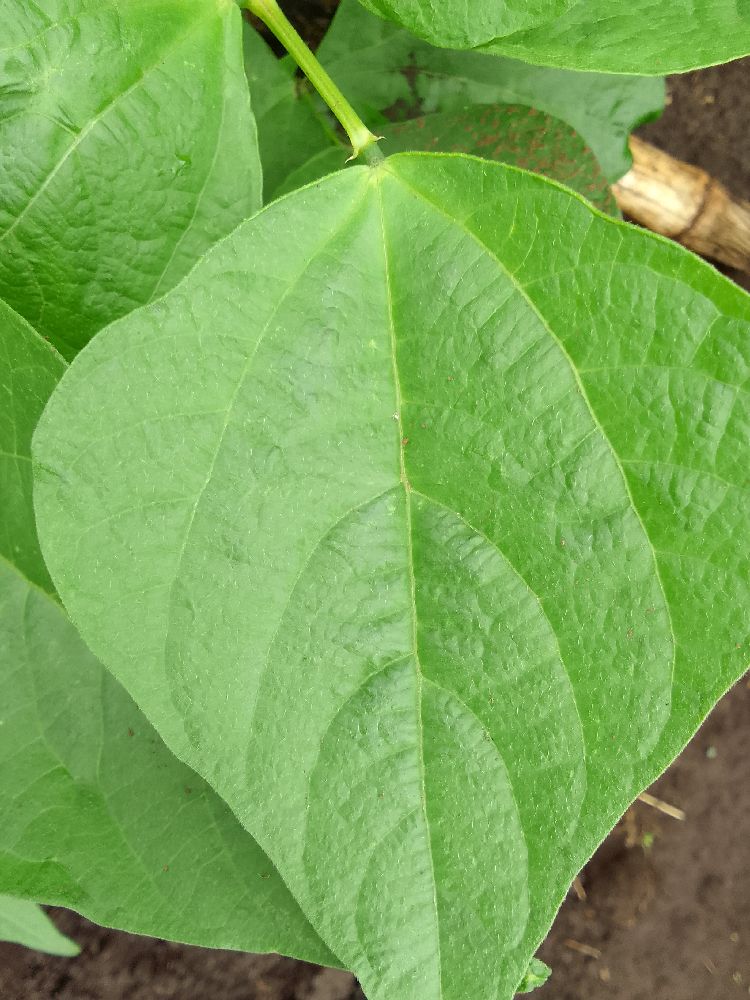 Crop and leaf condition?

common bean, healthy
